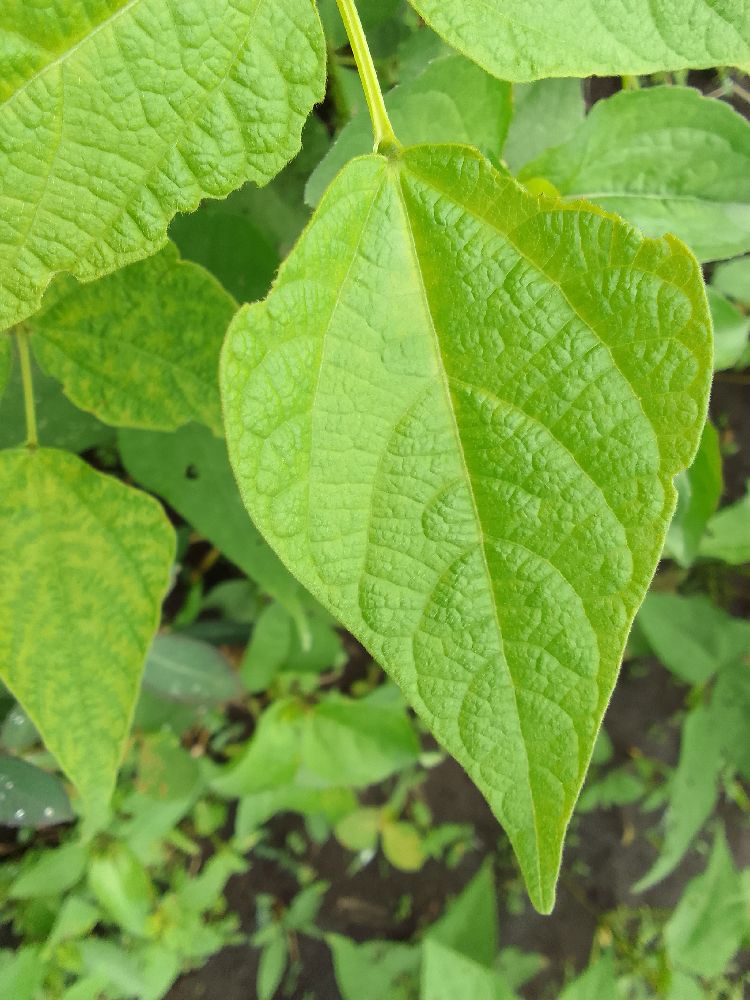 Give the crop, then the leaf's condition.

common bean, healthy
